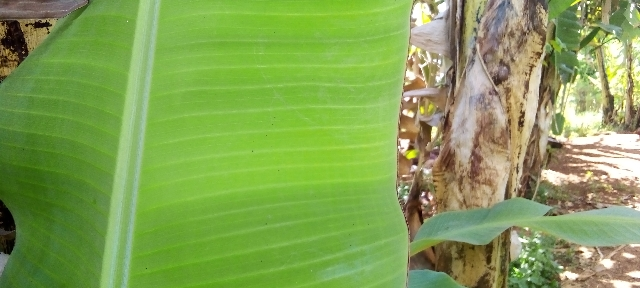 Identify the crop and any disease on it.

banana, healthy
